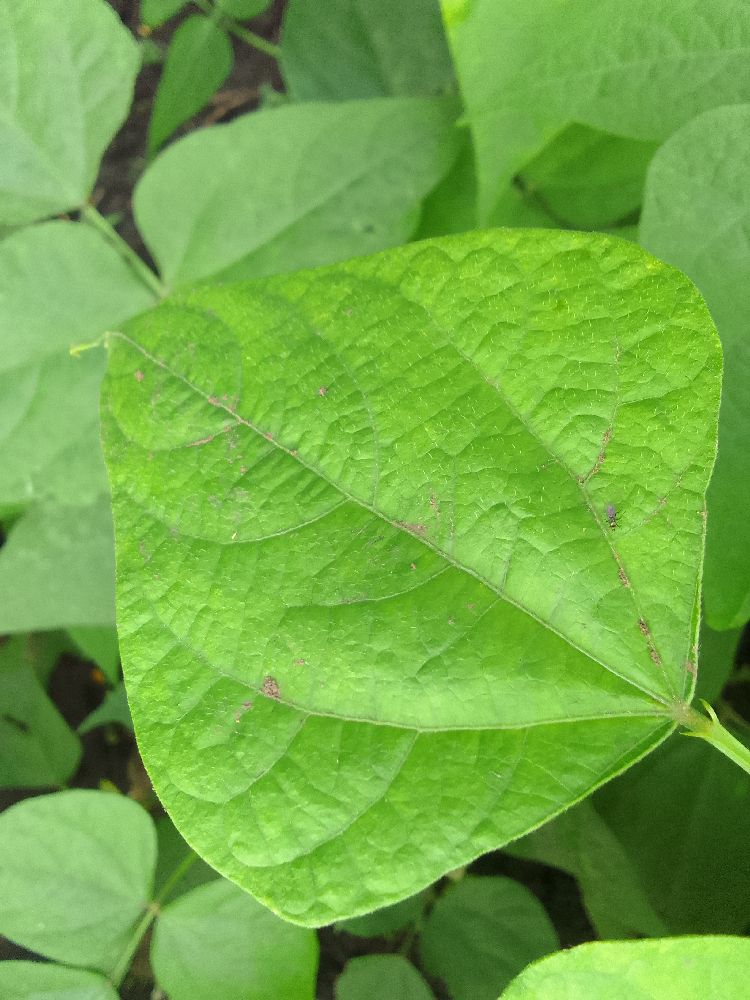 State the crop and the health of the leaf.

common bean, healthy
